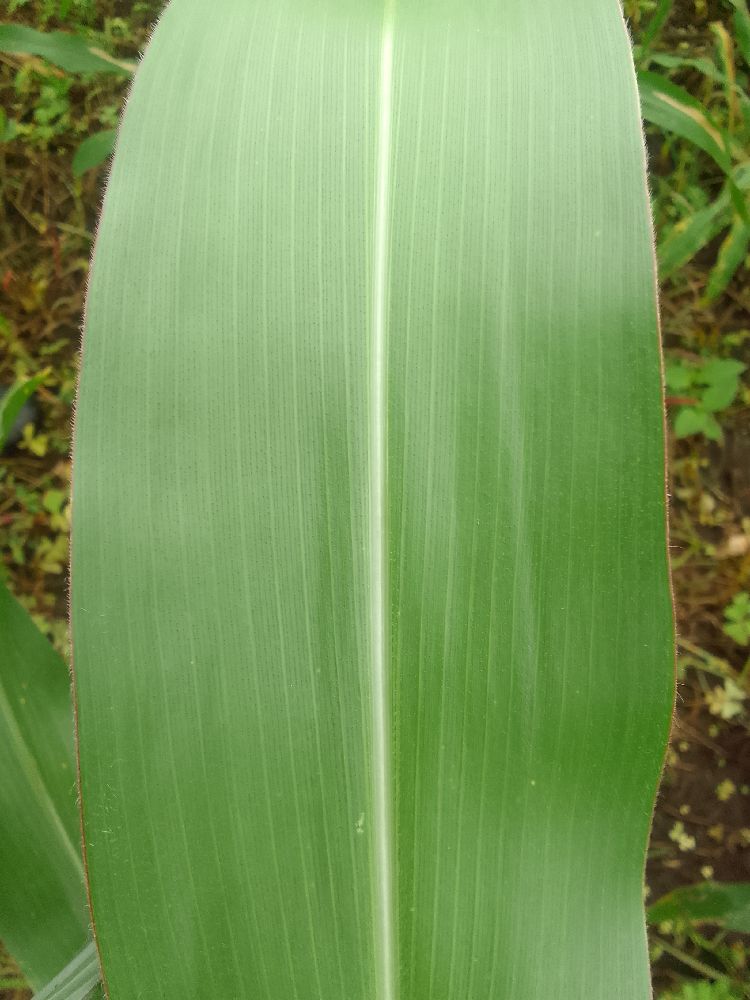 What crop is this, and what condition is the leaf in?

maize, healthy
